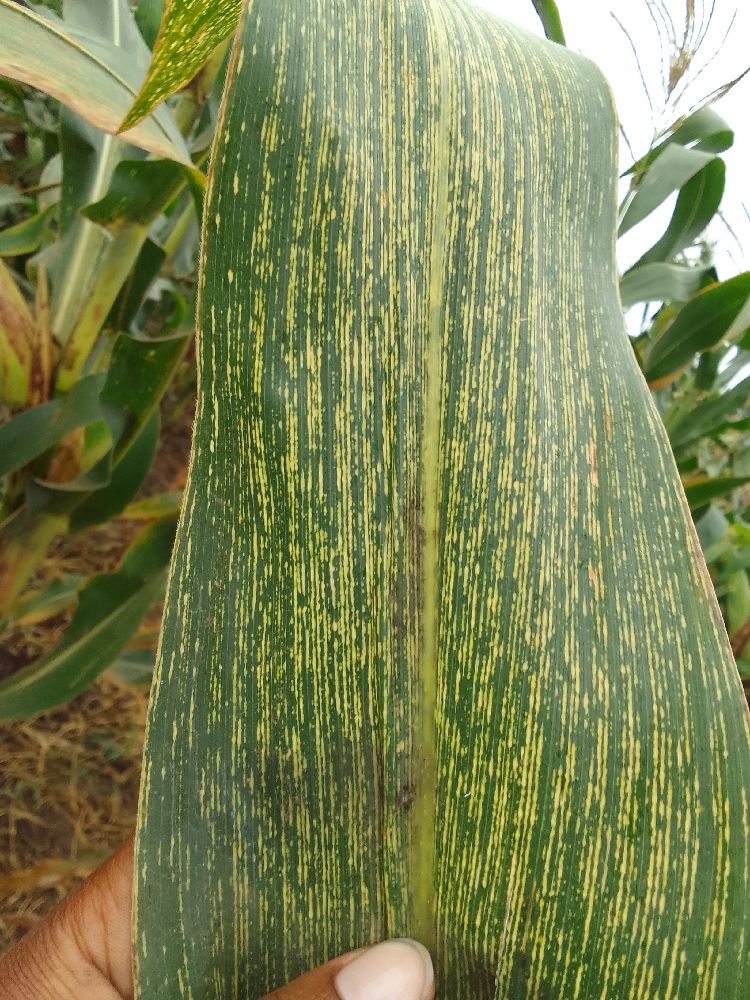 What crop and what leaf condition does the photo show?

maize, maize streak virus
